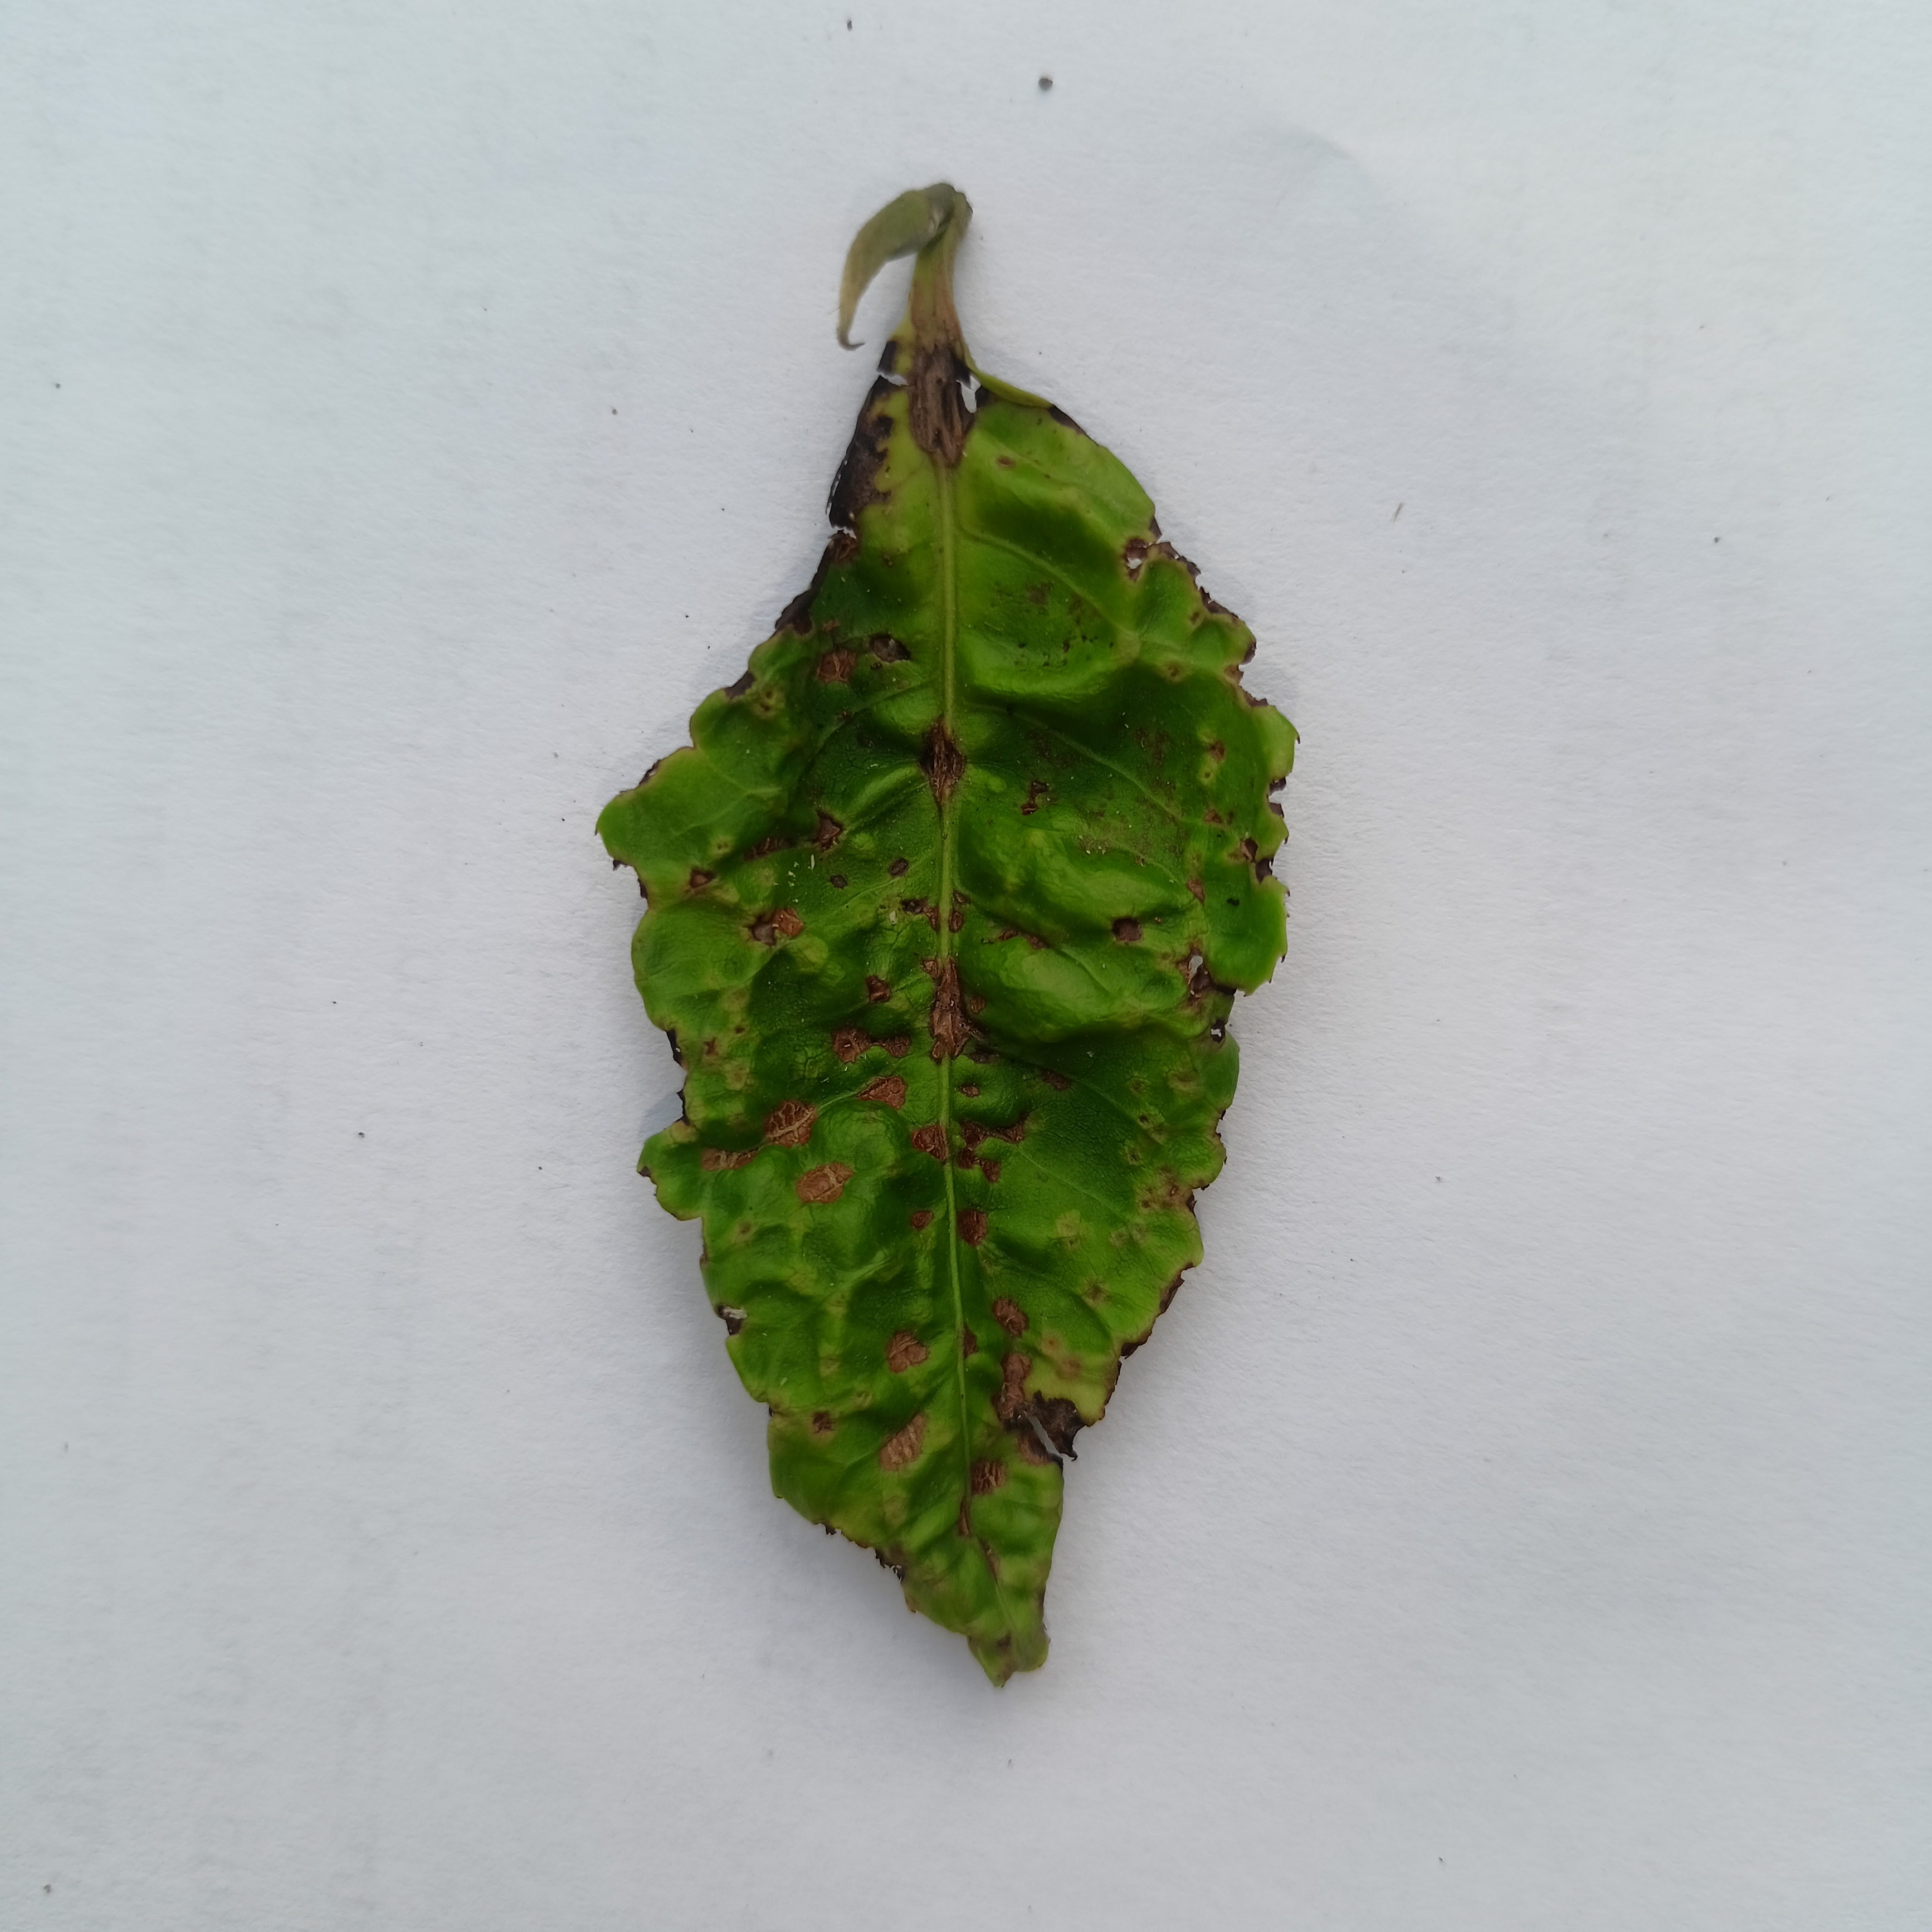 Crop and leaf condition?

tea, helopeltis
